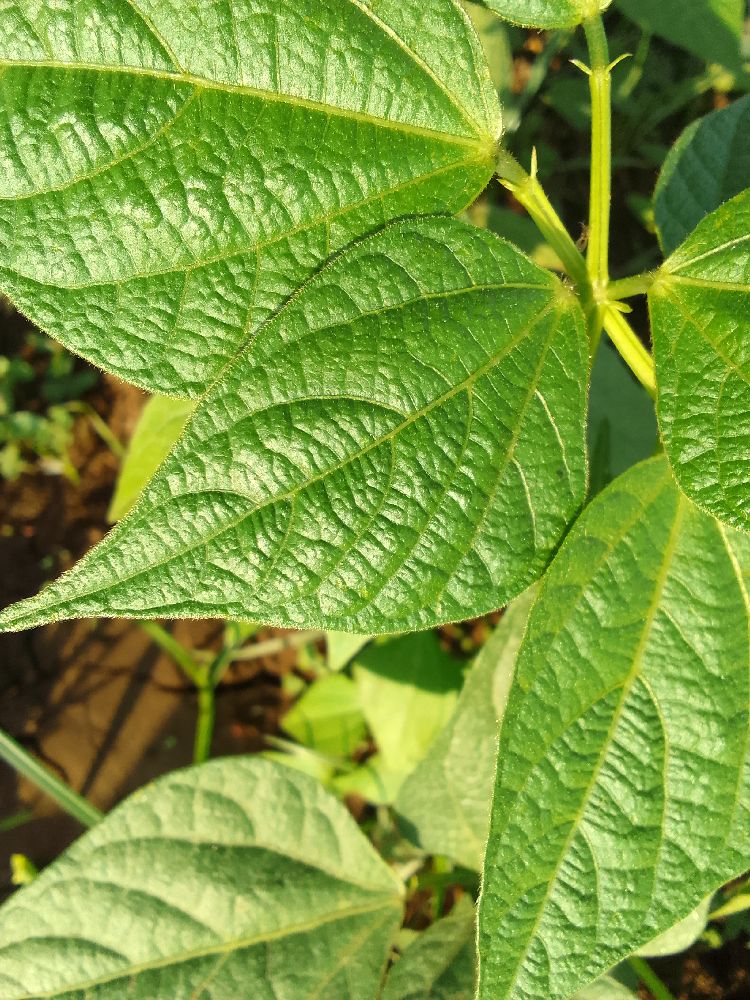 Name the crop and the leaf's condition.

common bean, healthy
